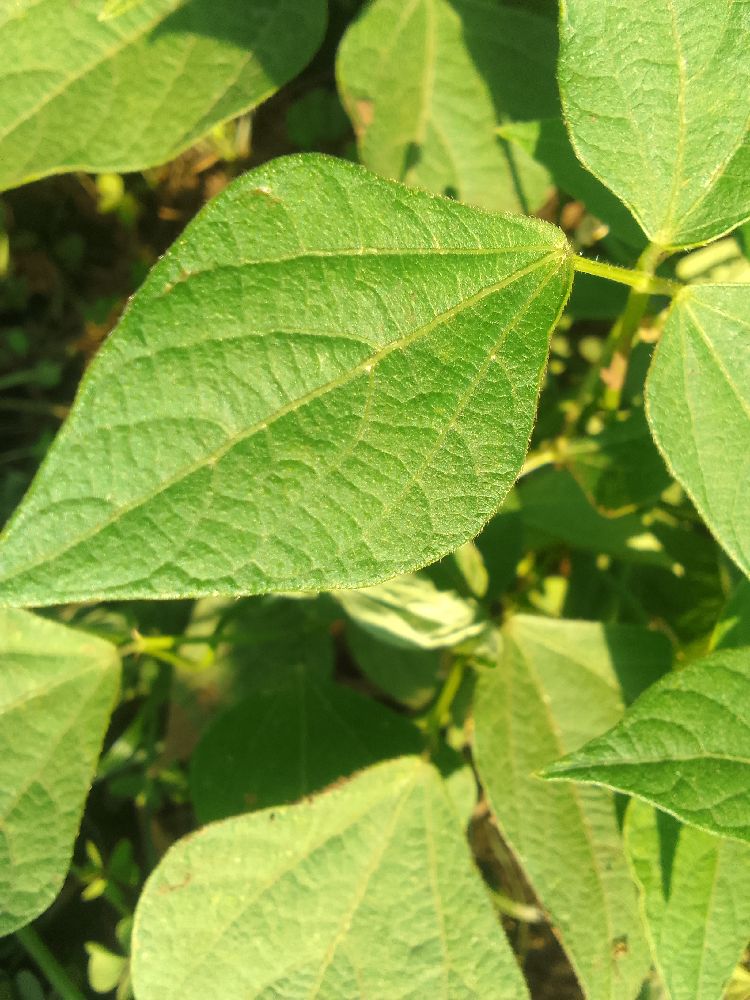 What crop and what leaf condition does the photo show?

common bean, healthy
